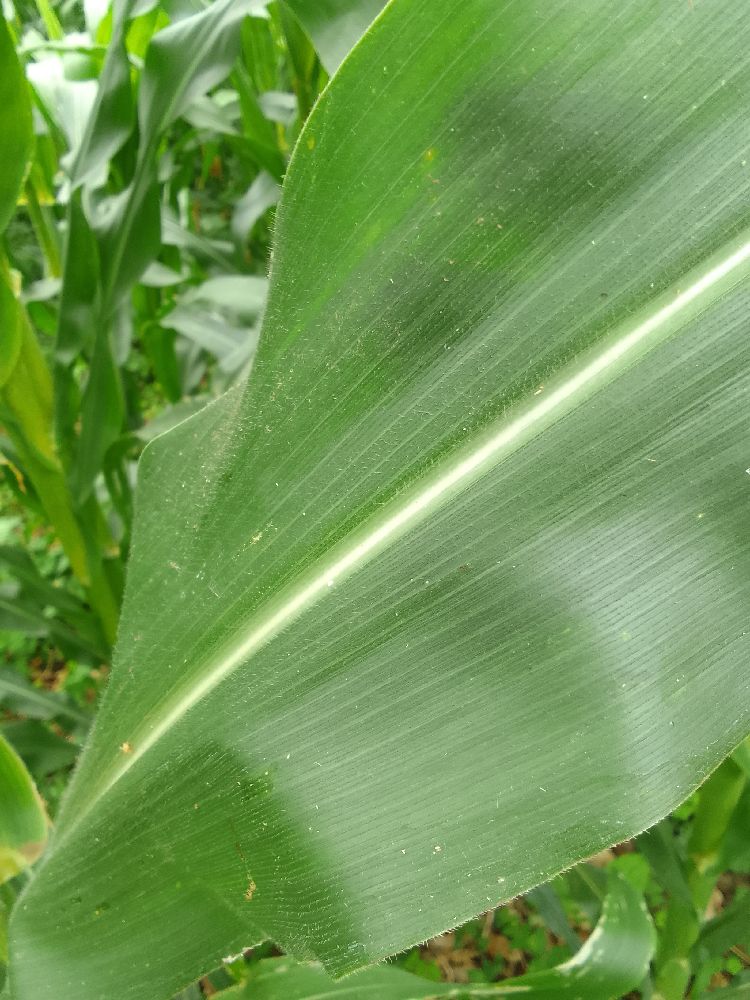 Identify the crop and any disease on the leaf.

maize, healthy
